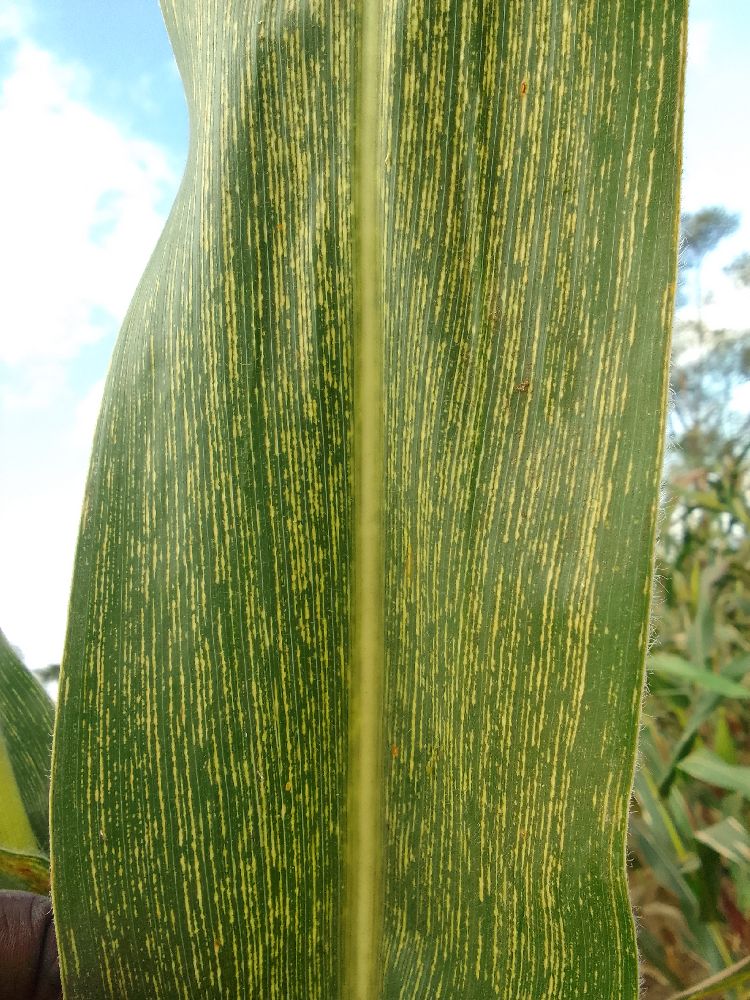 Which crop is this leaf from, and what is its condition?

maize, maize streak virus
